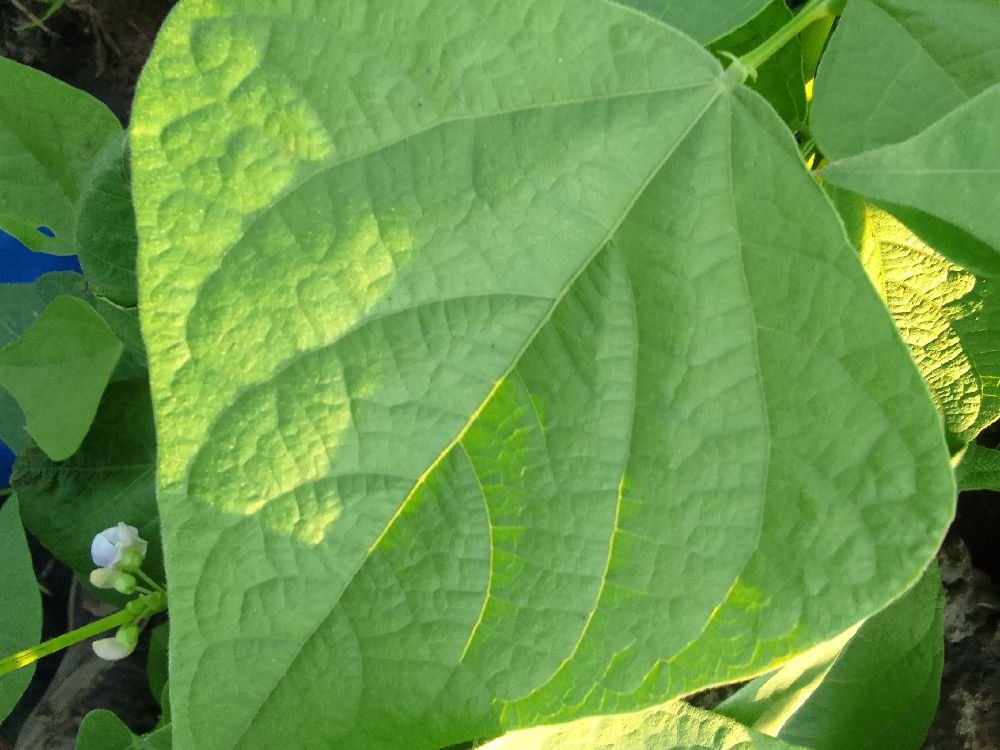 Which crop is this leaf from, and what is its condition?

common bean, healthy
